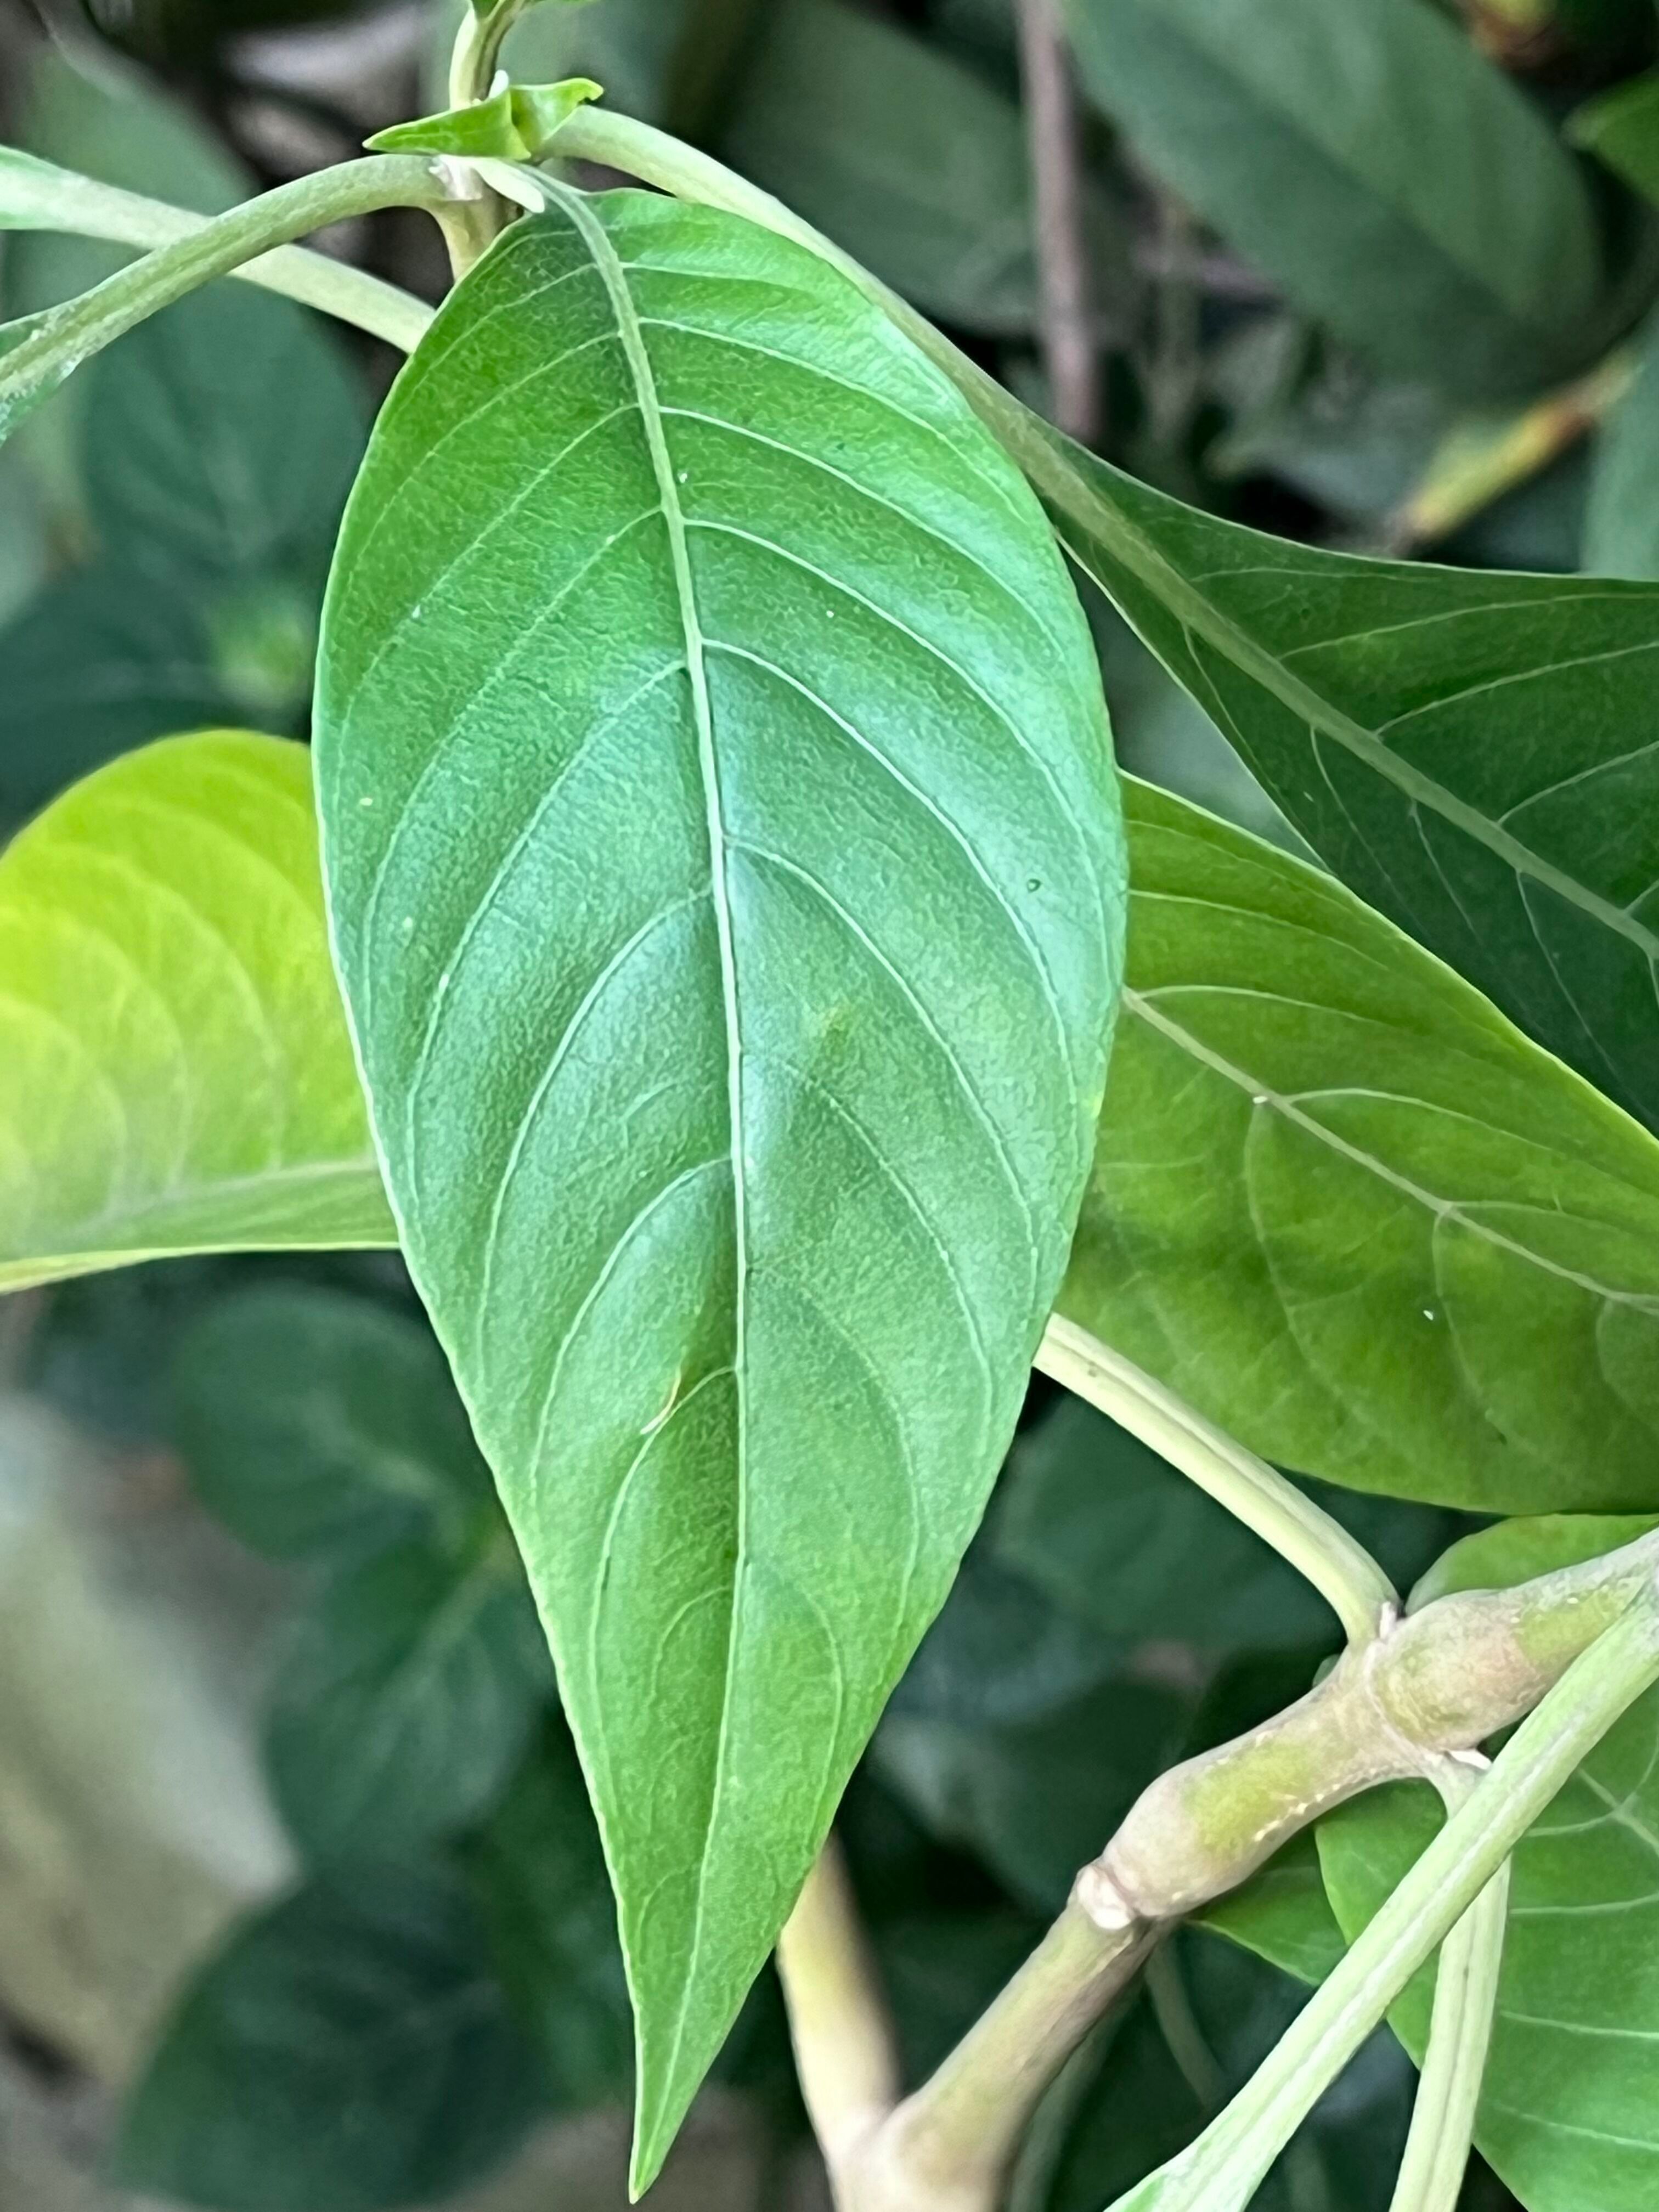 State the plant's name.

vasaka
